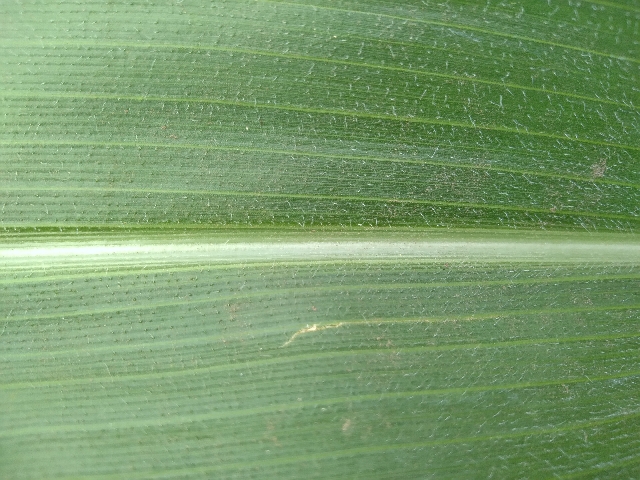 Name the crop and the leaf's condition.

maize, healthy
